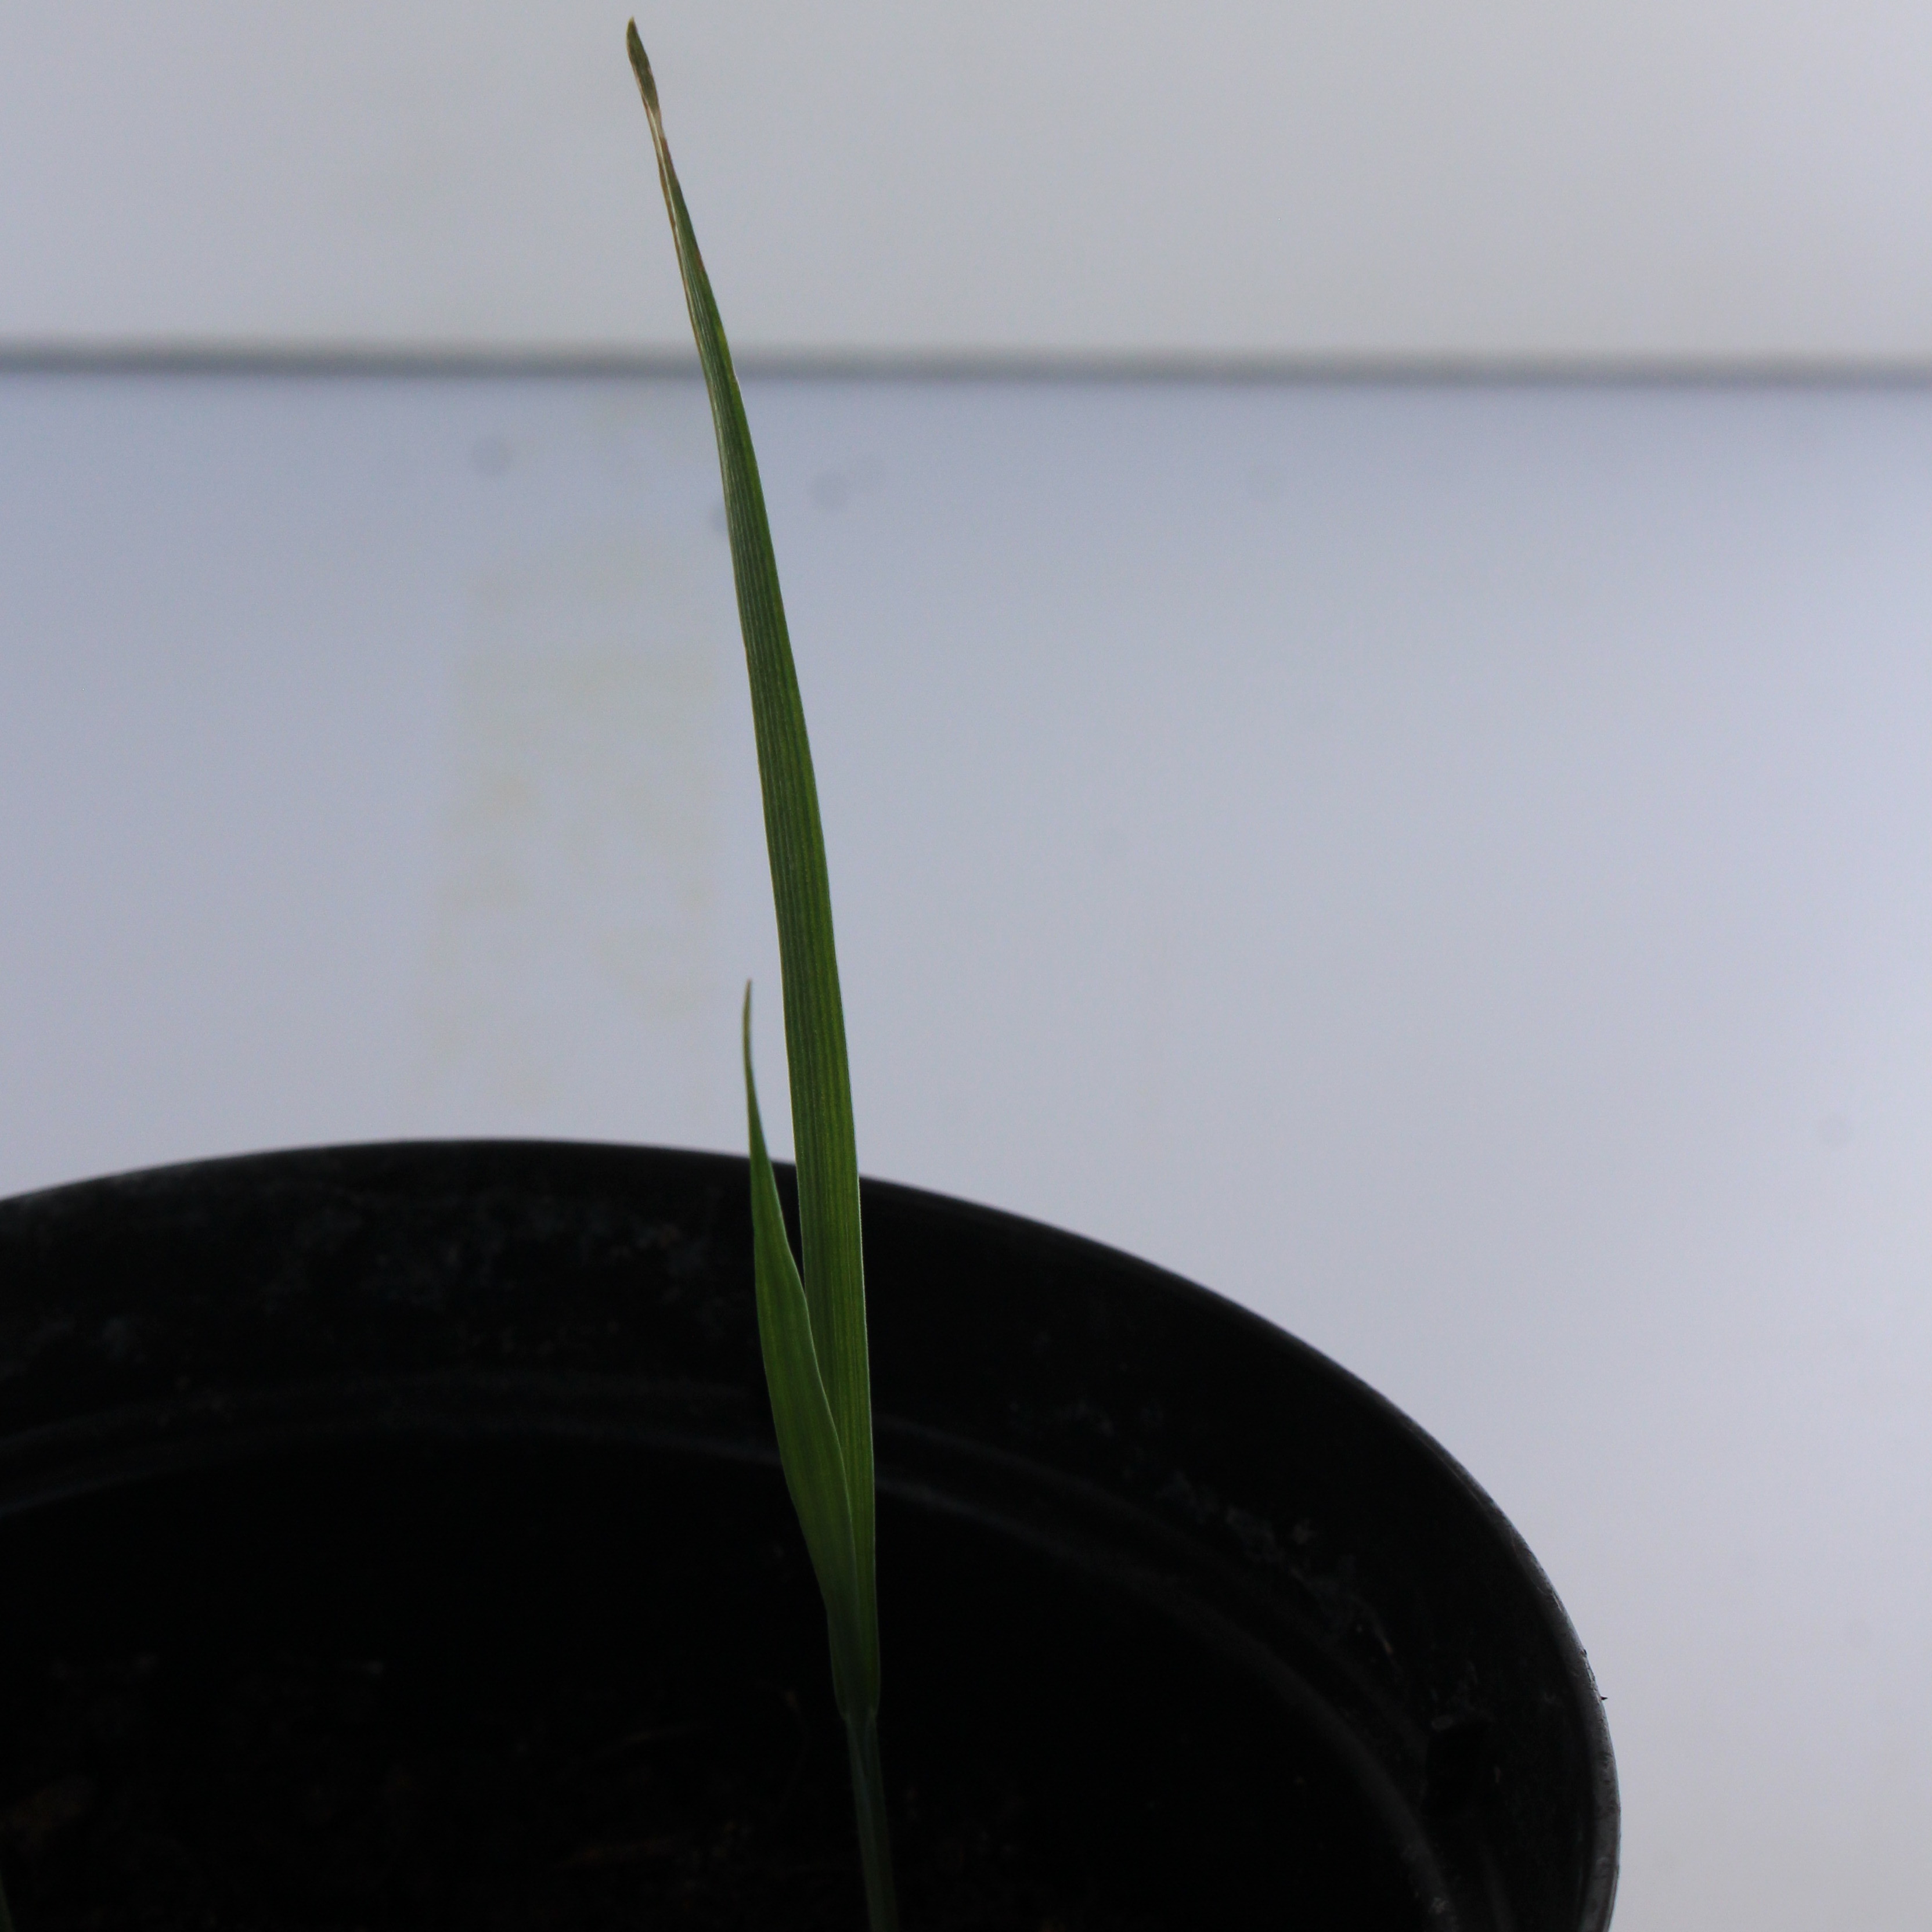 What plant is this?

Avena sterilis
